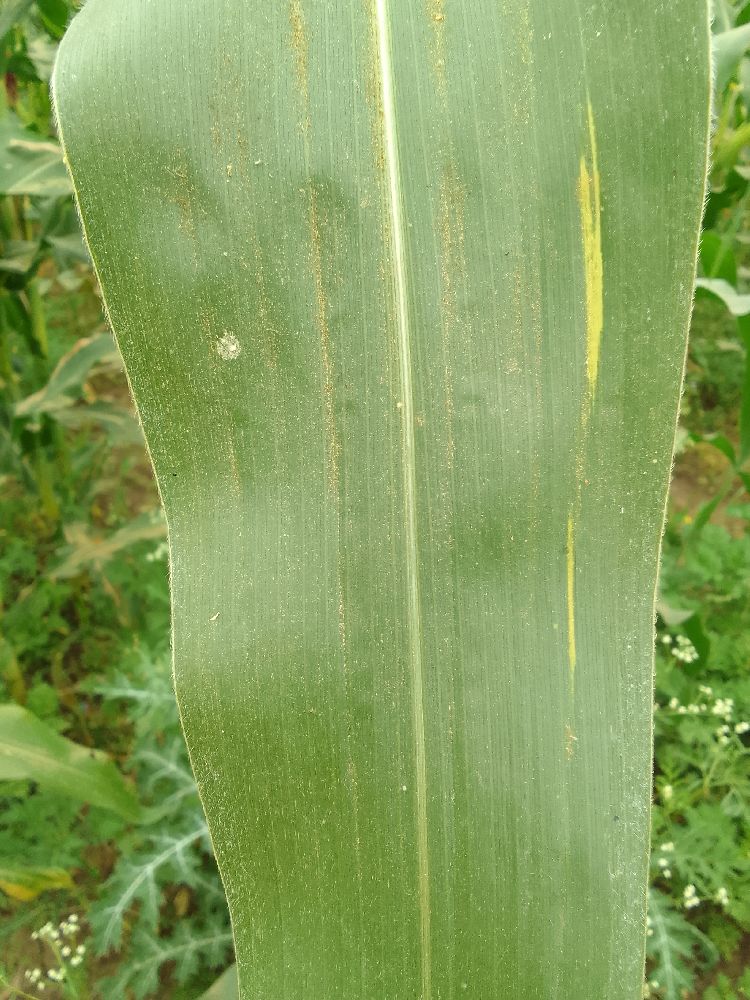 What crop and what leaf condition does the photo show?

maize, healthy
